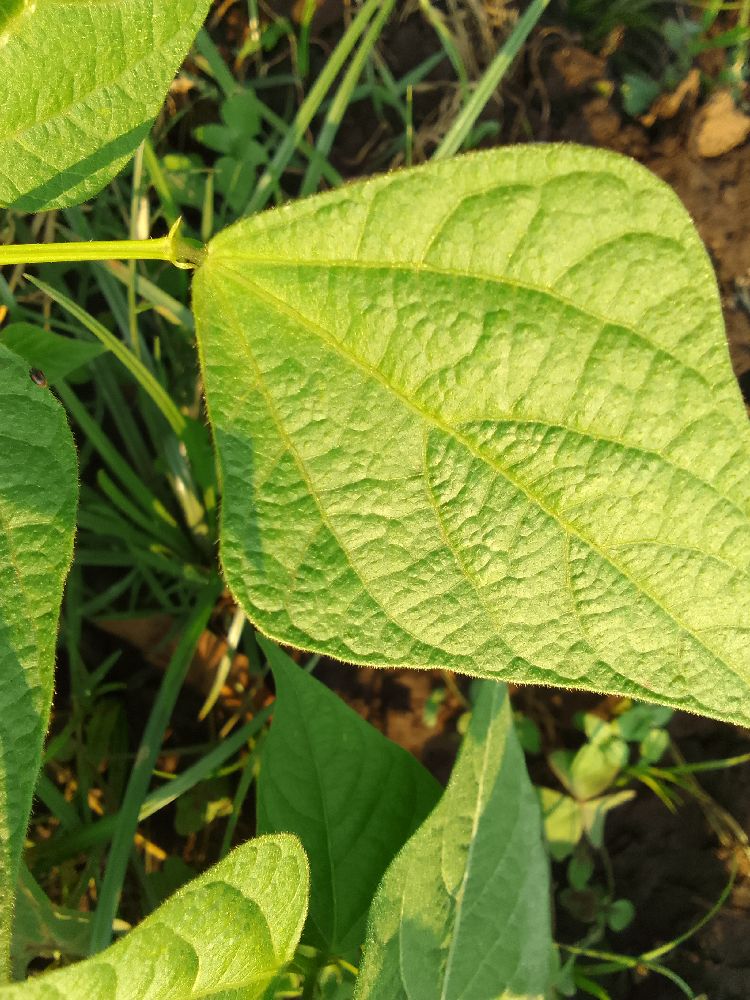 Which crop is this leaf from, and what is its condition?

common bean, healthy
